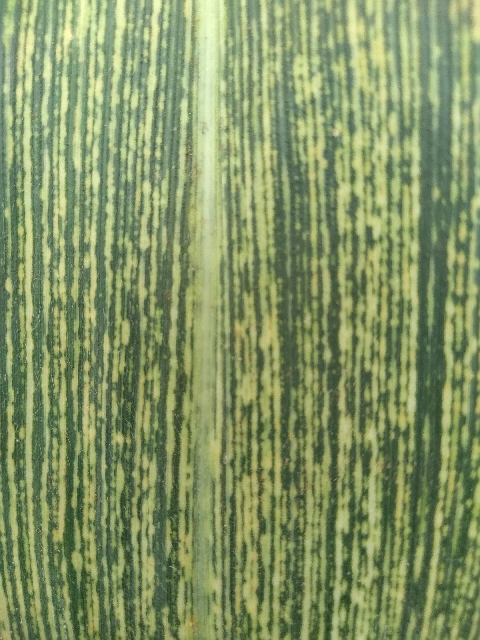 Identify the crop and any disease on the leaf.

maize, maize streak virus
